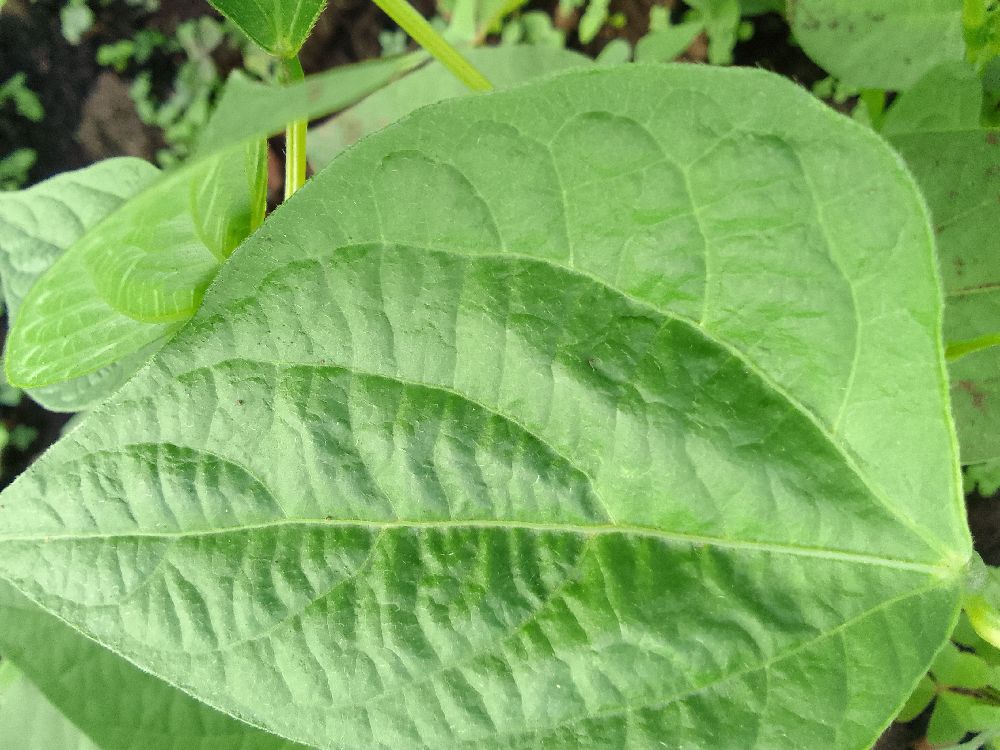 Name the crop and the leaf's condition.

common bean, healthy
